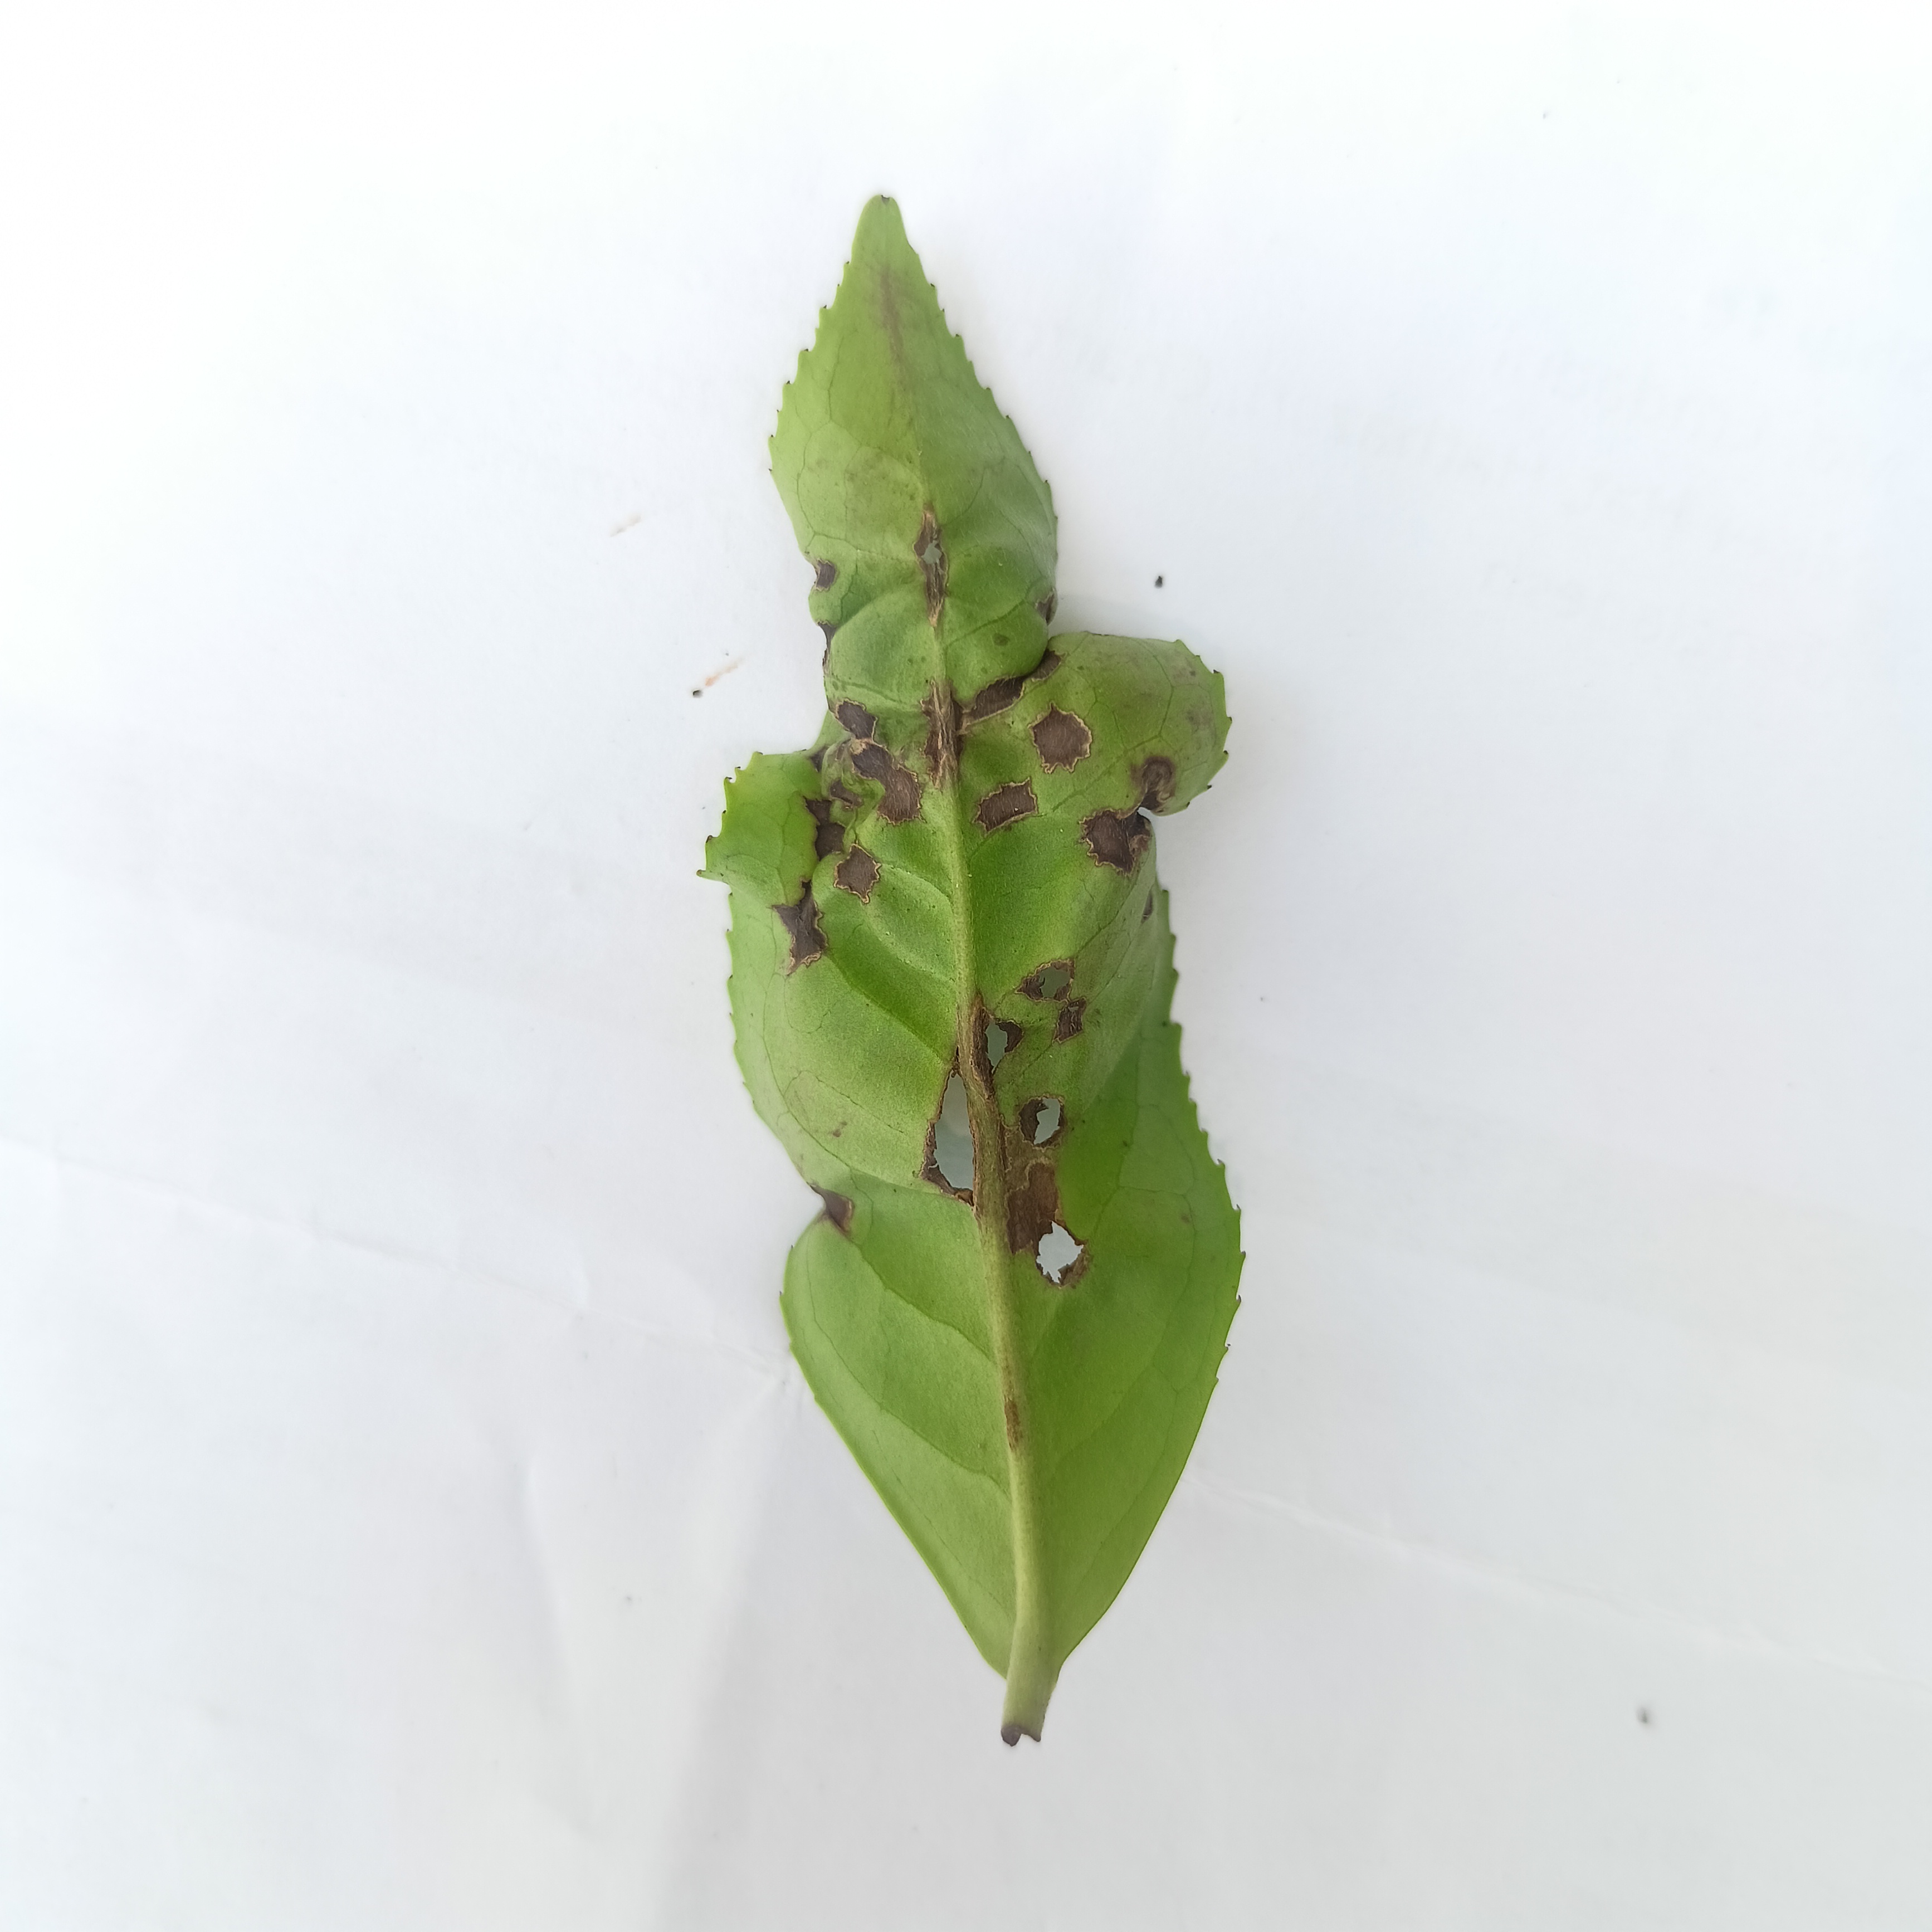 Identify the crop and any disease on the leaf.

tea, helopeltis
